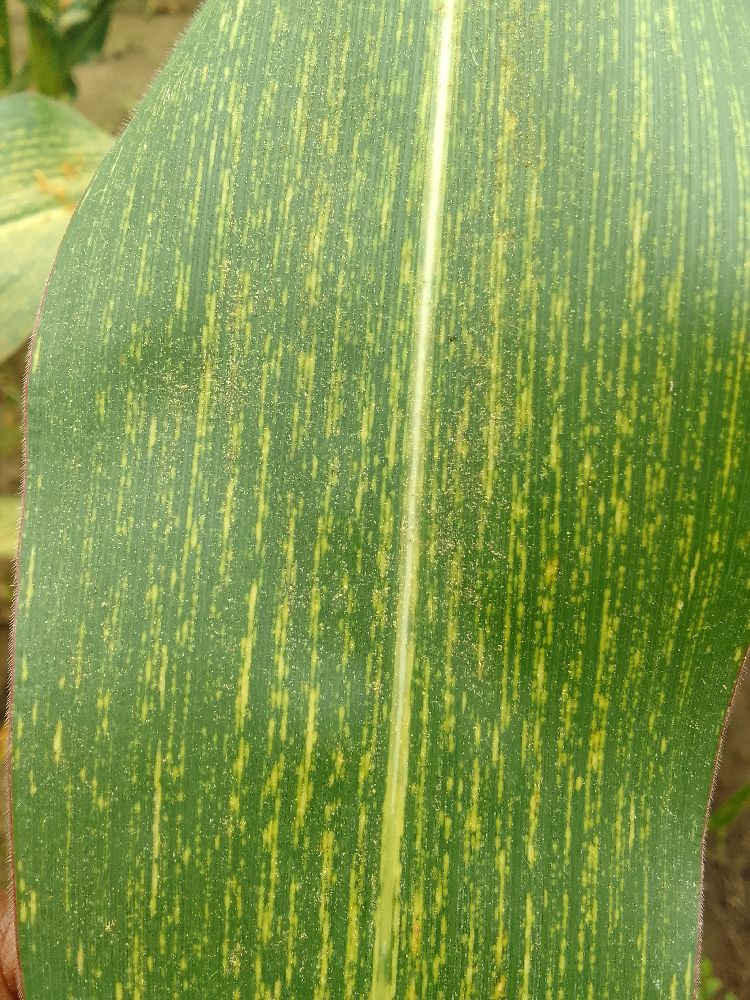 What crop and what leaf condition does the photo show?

maize, maize streak virus
